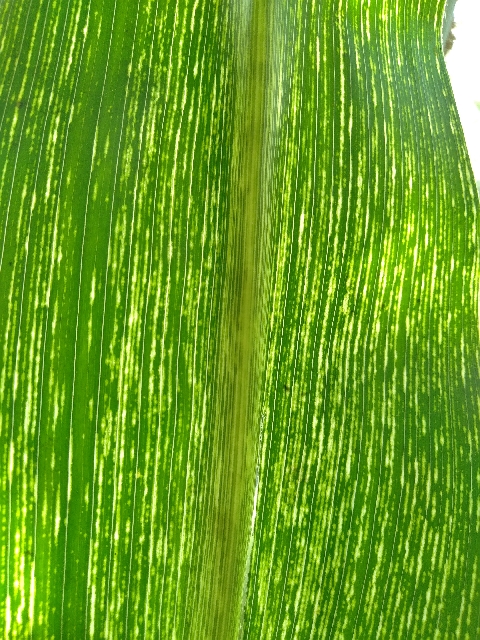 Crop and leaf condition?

maize, maize streak virus
